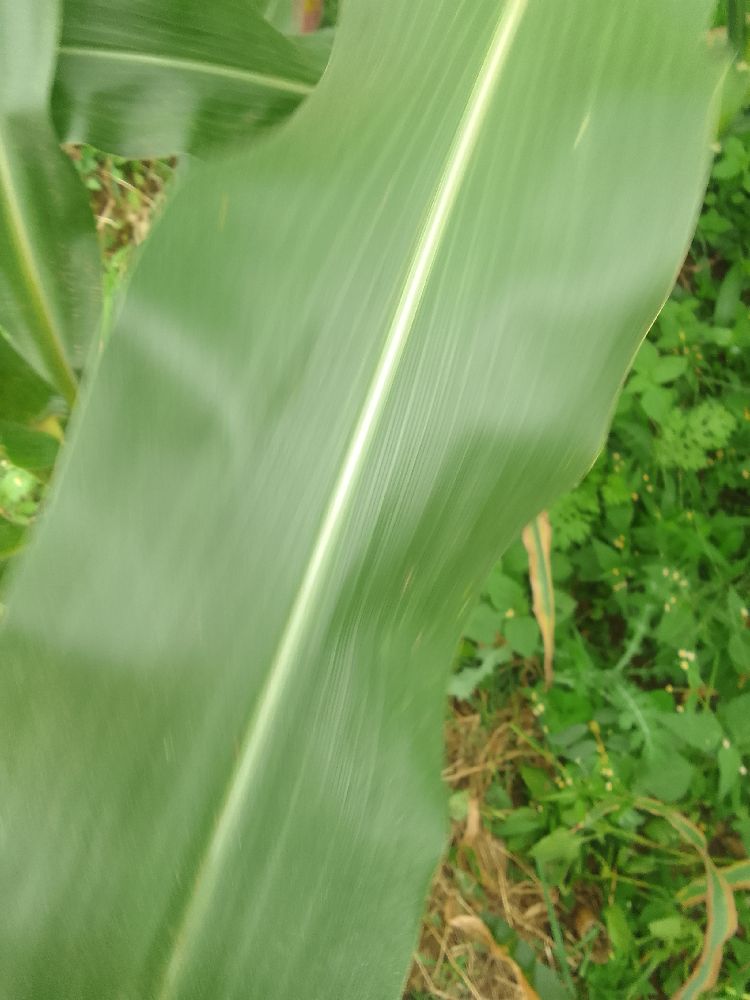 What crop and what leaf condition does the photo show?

maize, healthy
